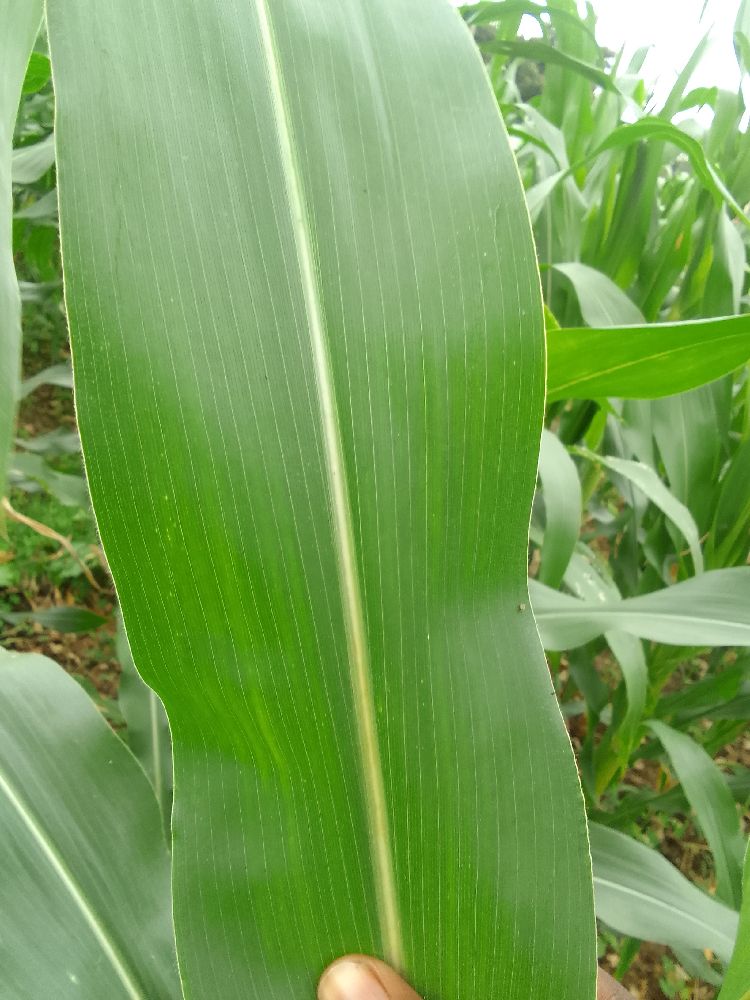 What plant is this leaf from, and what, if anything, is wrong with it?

maize, healthy
